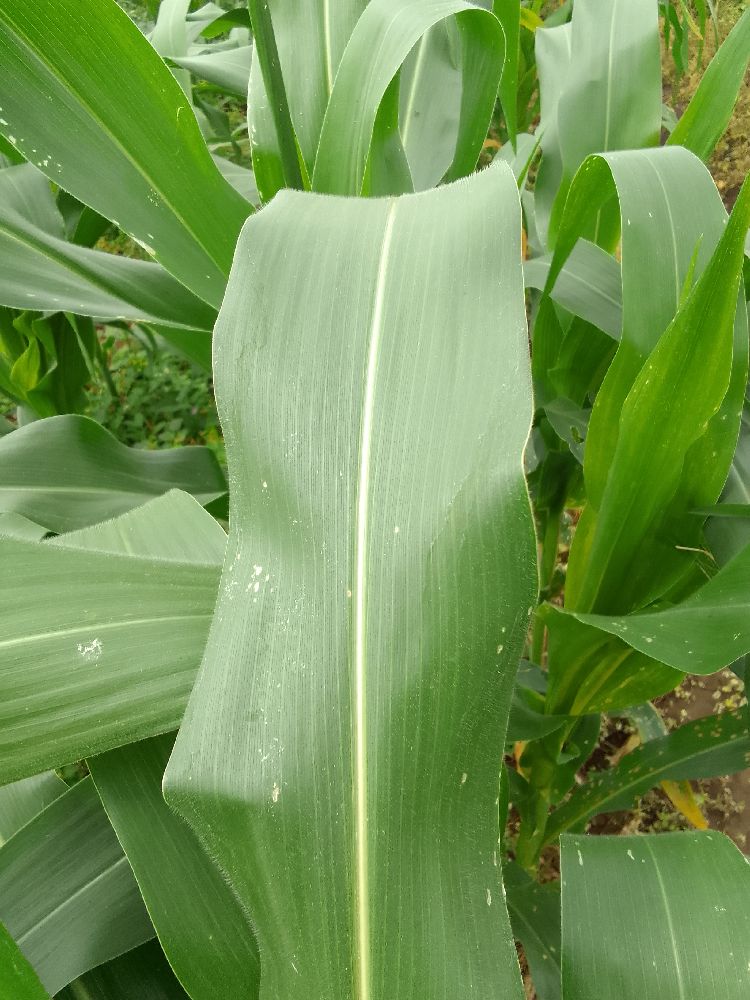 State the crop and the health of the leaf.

maize, healthy
